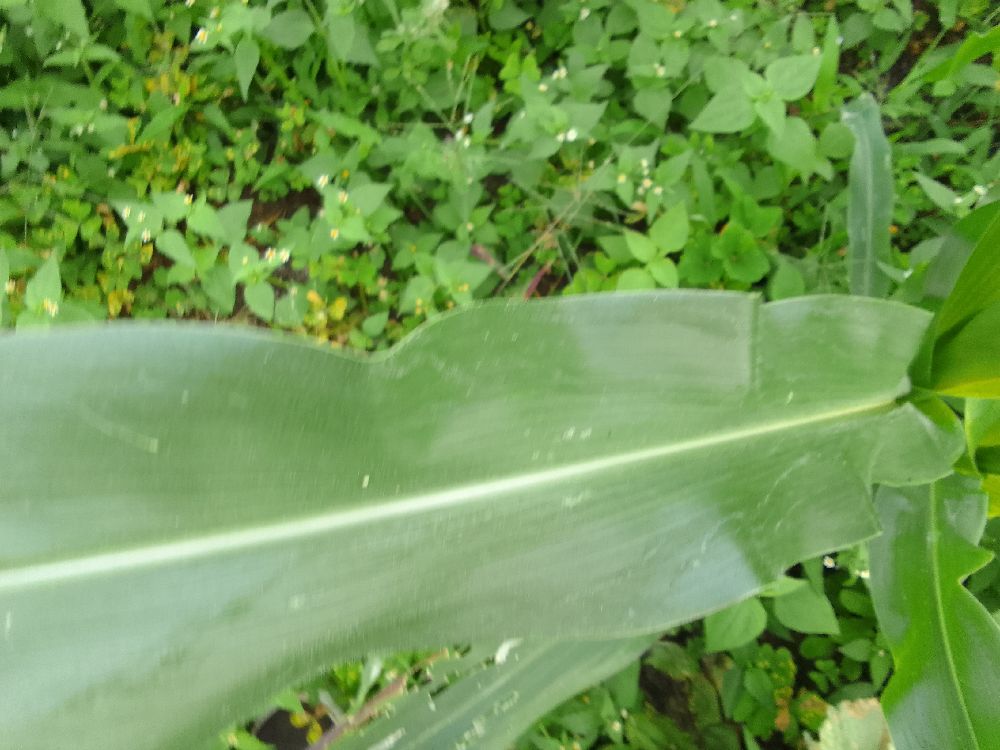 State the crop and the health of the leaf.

maize, healthy
